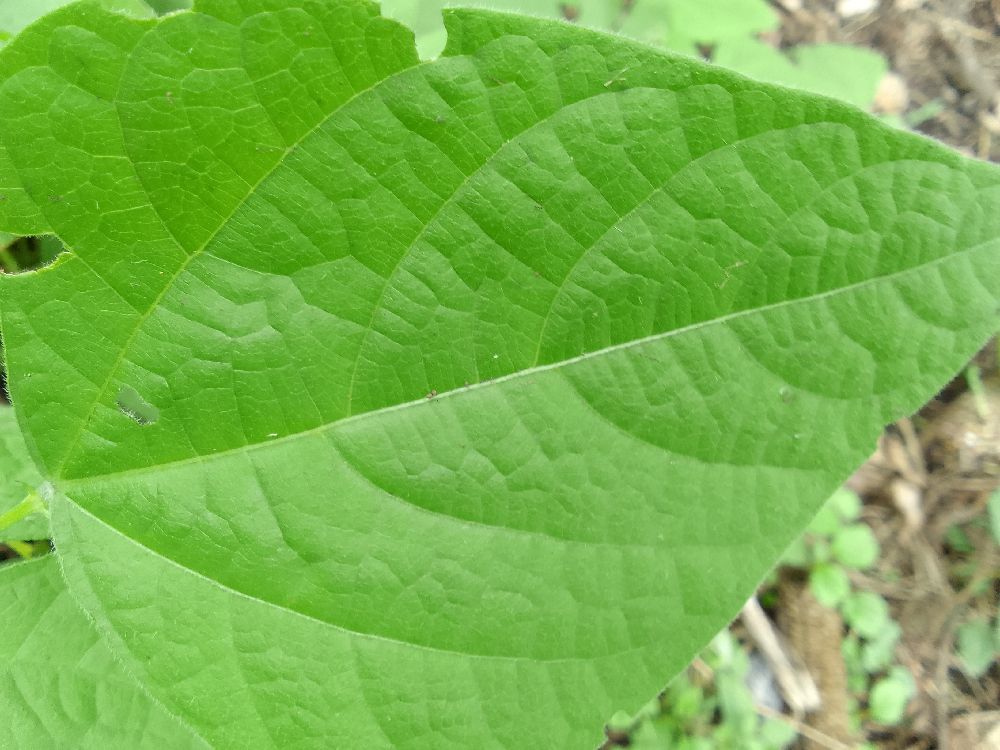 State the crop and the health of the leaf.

common bean, healthy
